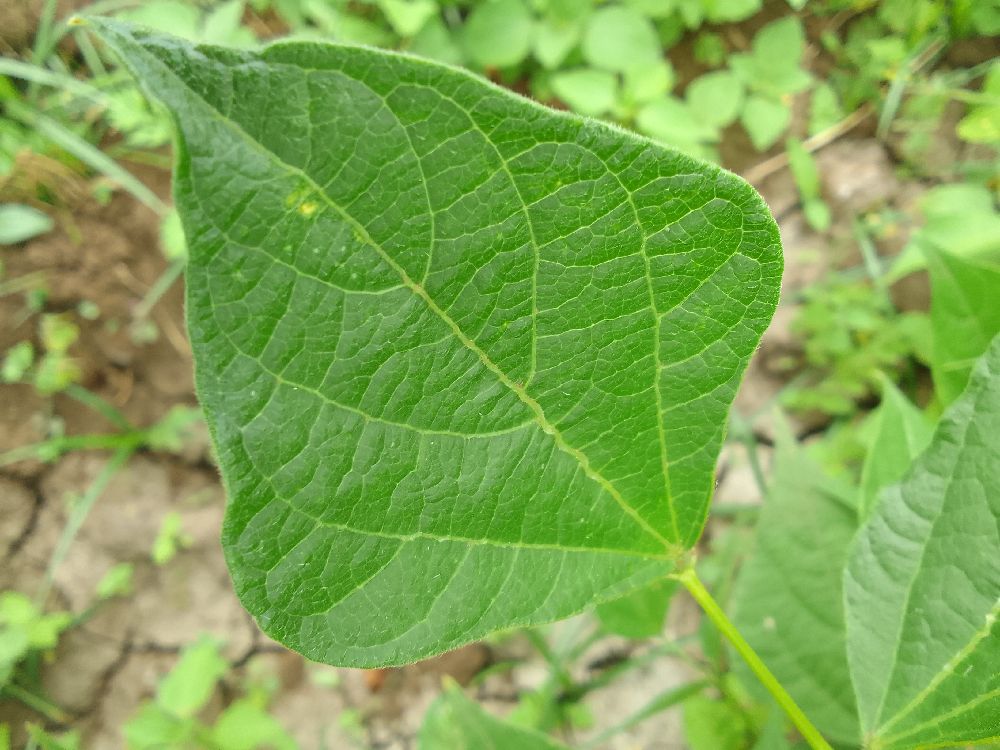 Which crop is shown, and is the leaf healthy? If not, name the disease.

common bean, healthy
